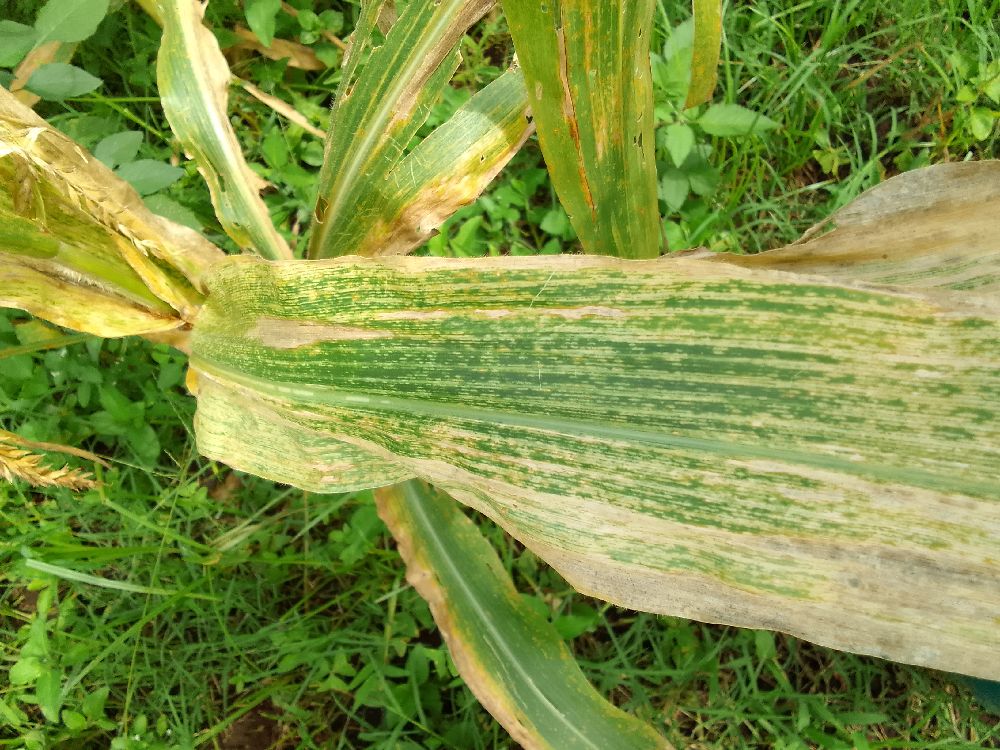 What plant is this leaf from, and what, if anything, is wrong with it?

maize, maize lethal necrosis
